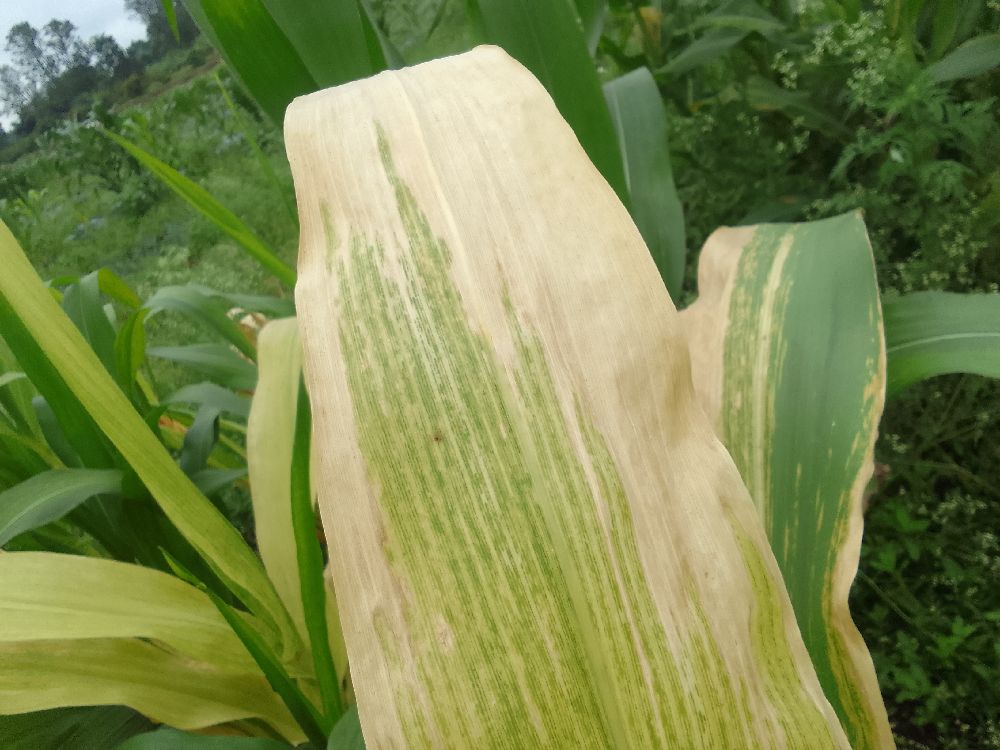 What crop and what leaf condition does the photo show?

maize, maize lethal necrosis
